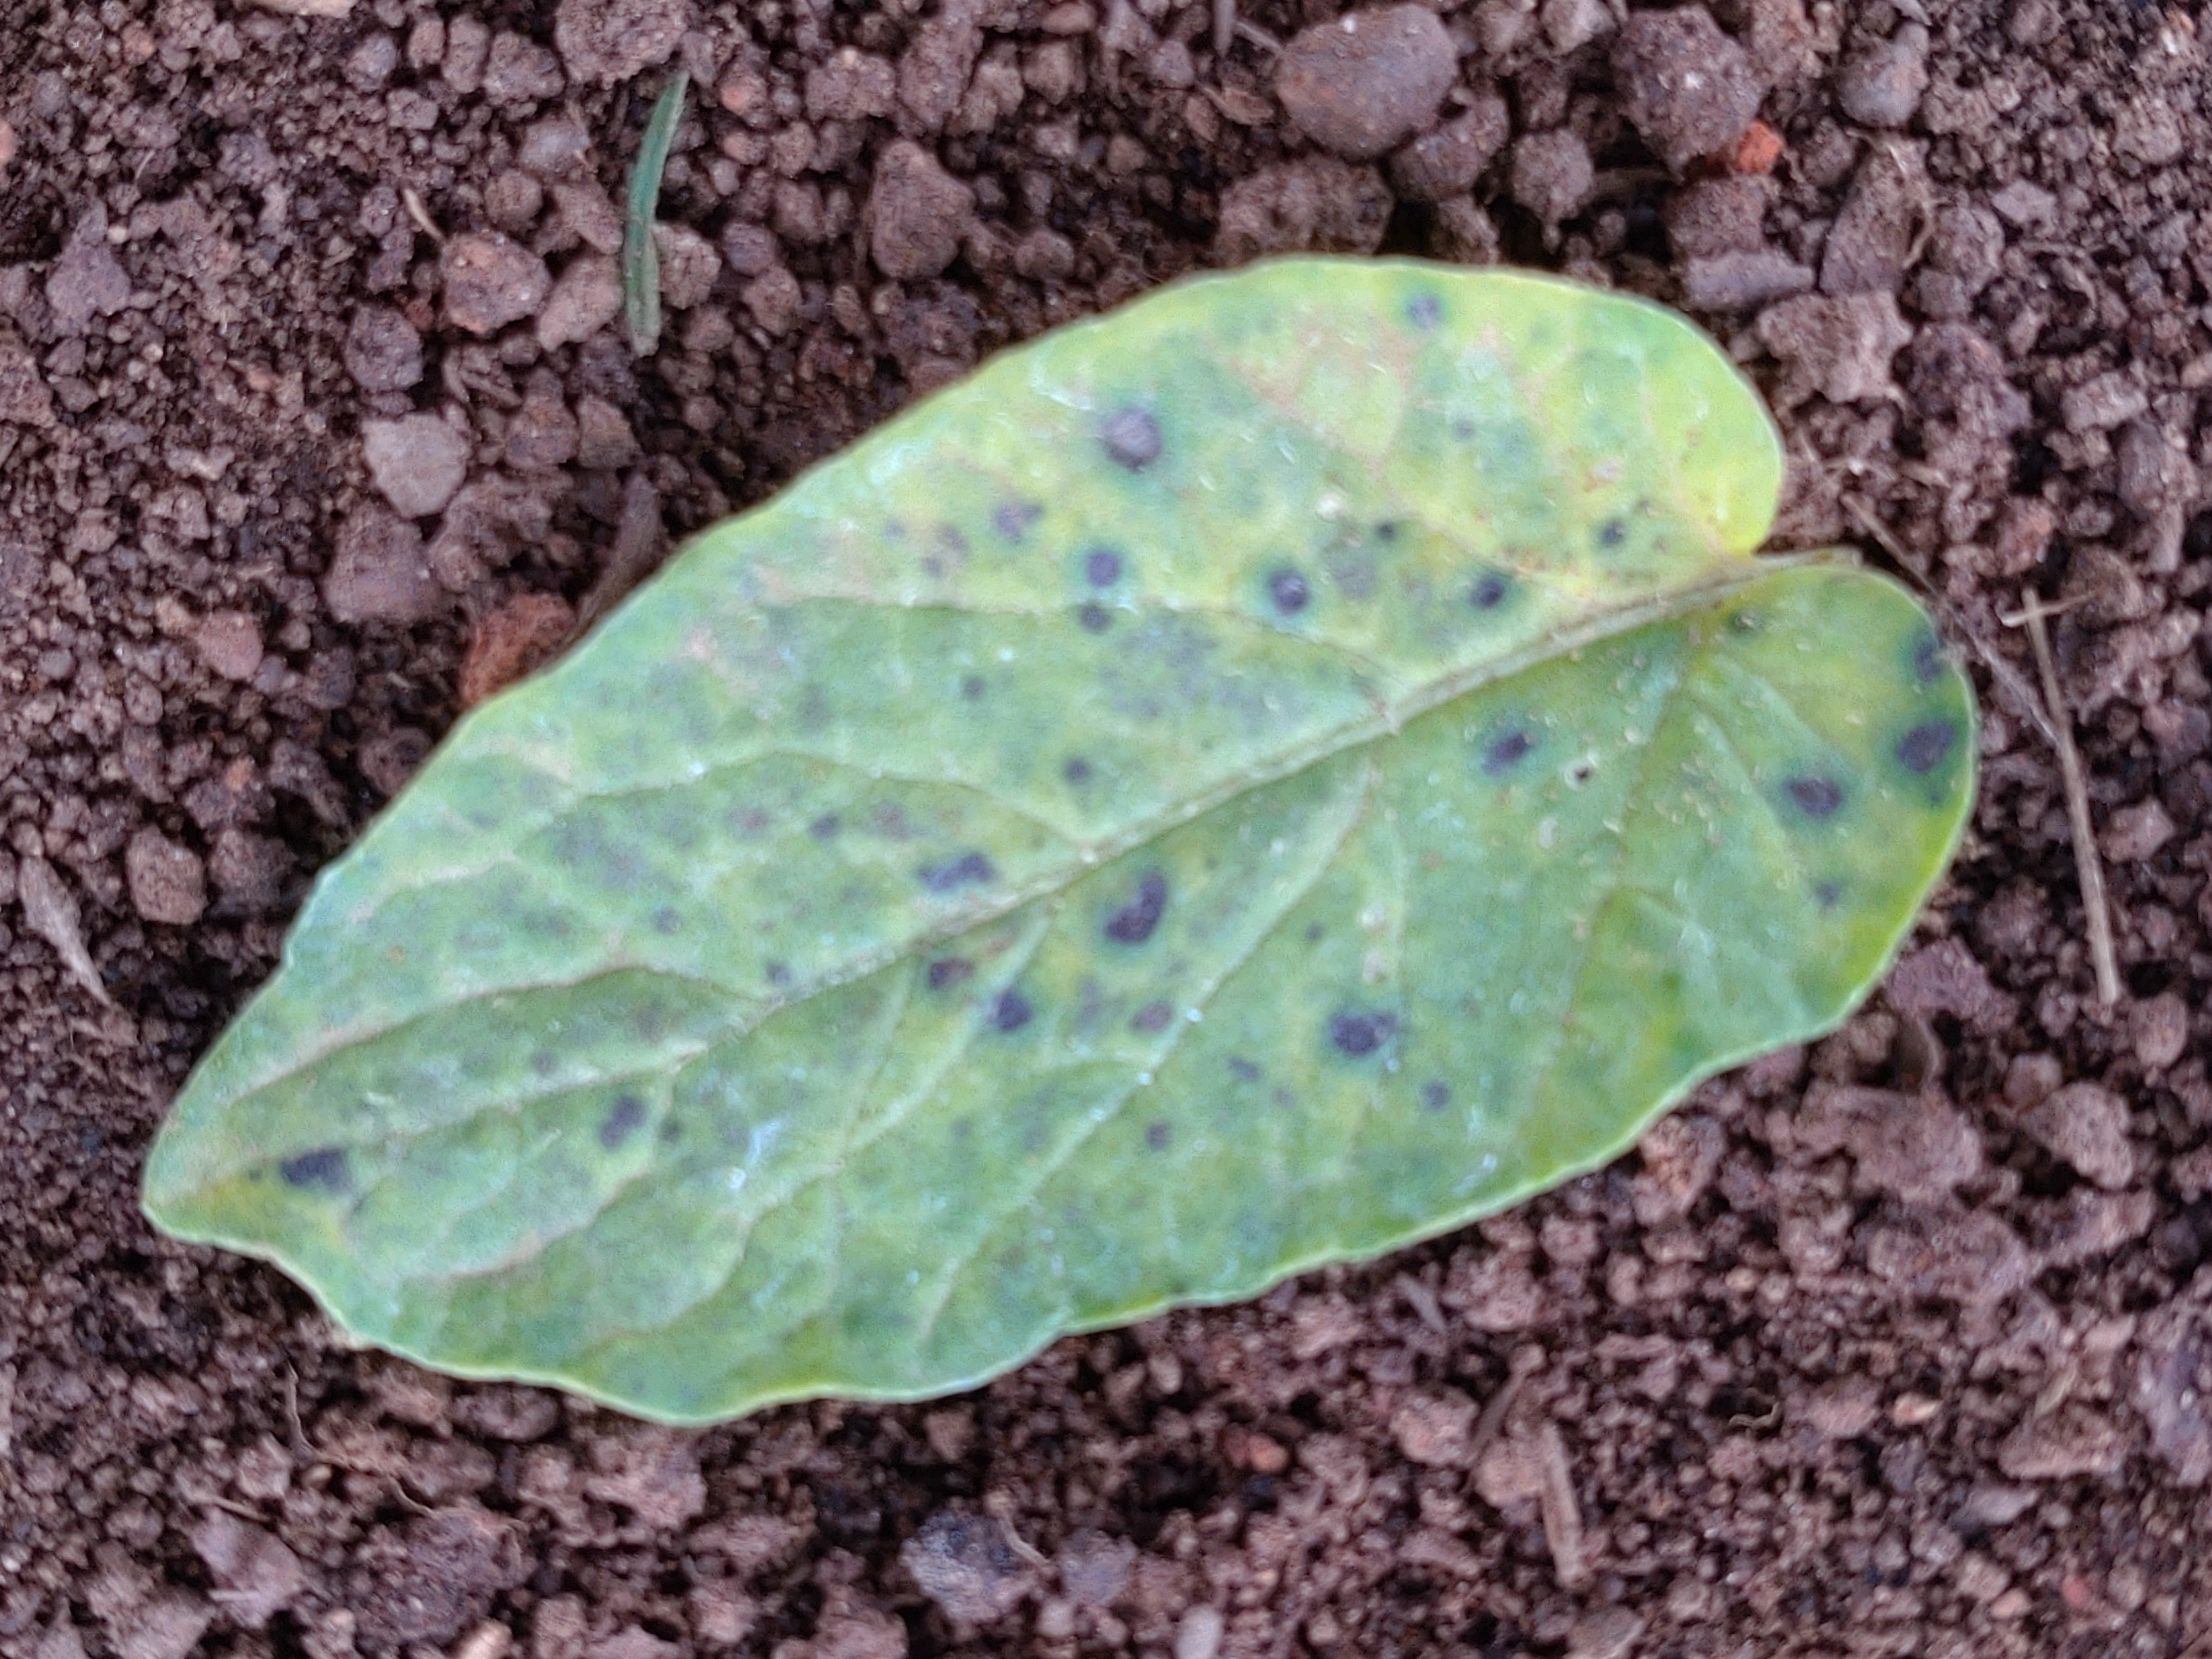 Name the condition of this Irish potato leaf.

late blight
